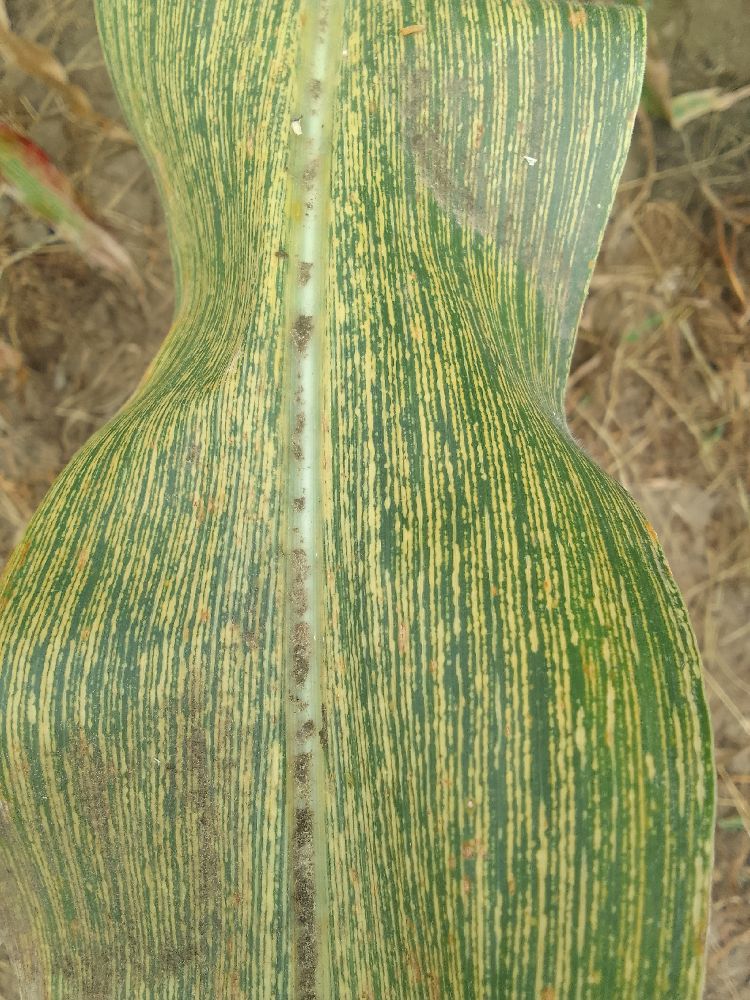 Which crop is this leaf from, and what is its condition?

maize, maize streak virus
